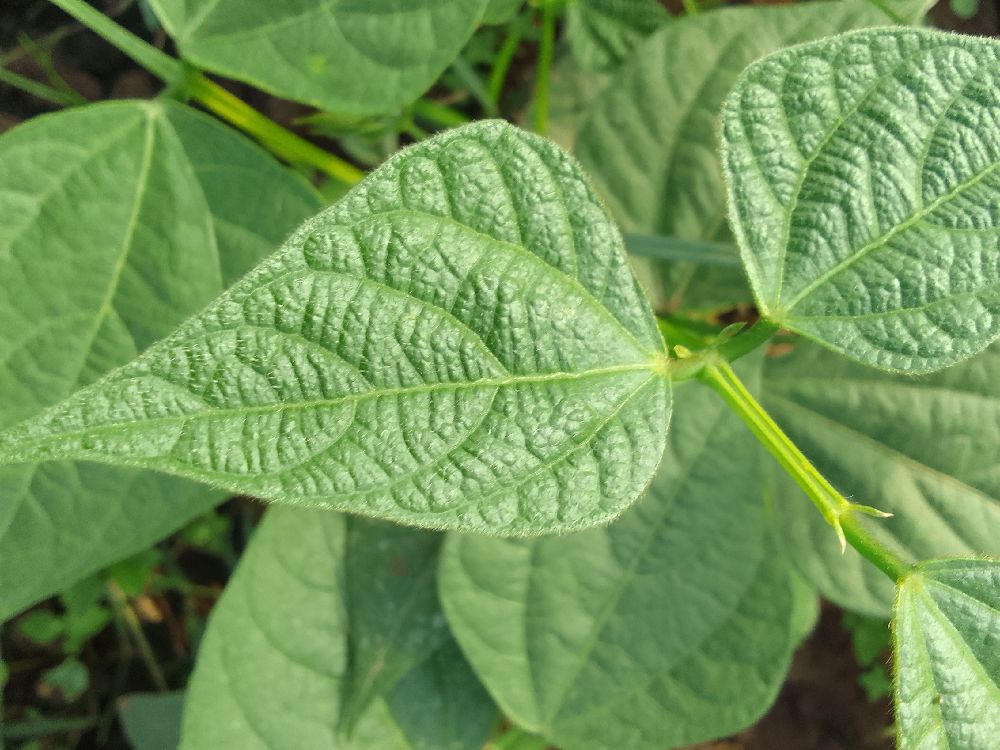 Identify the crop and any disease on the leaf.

common bean, healthy
